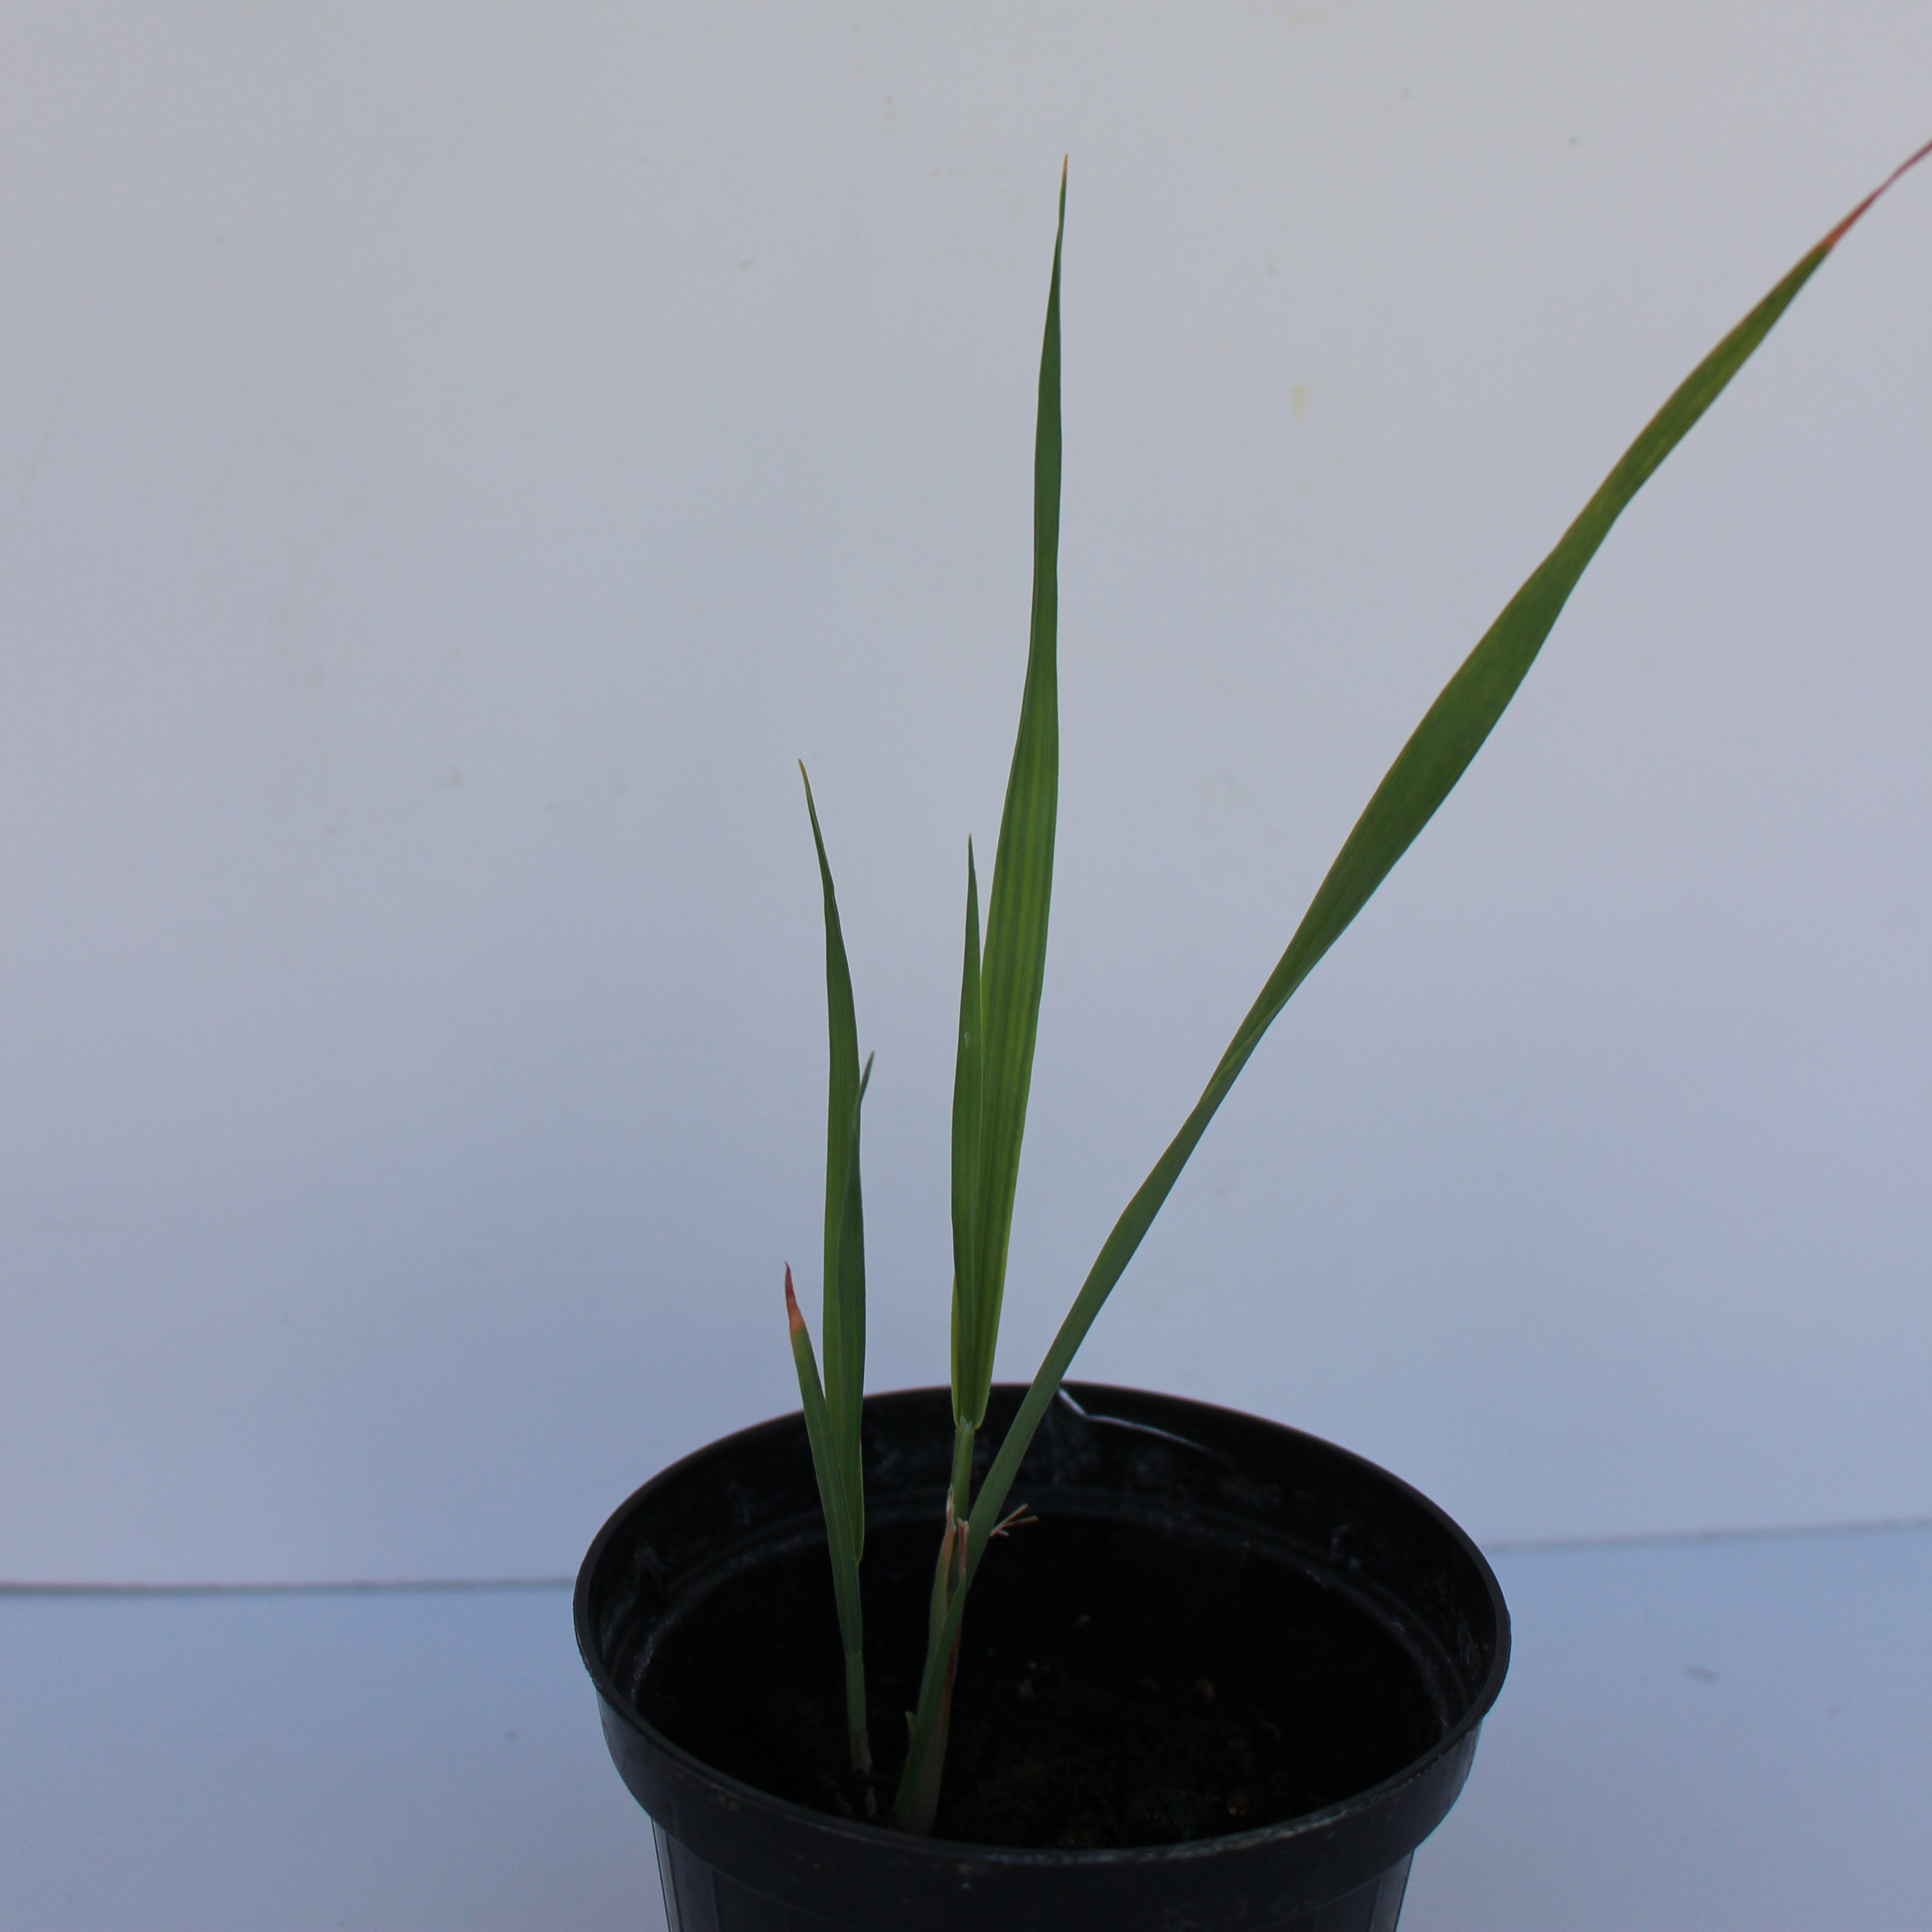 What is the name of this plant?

Avena sterilis
